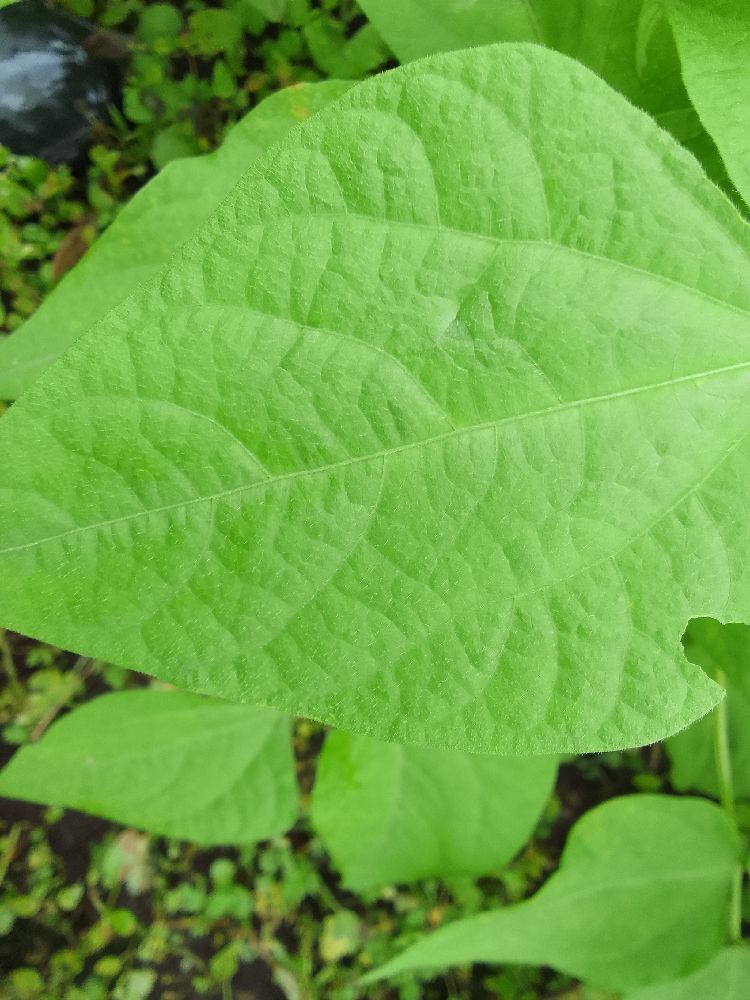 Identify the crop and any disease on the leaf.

common bean, healthy
